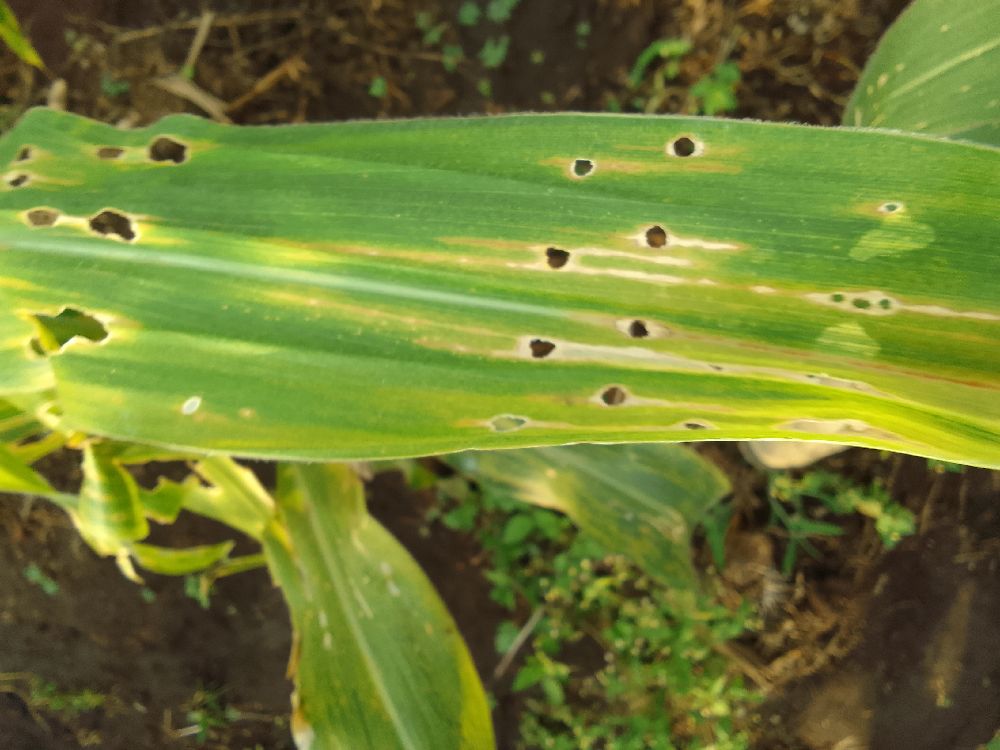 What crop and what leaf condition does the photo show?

maize, maize lethal necrosis
